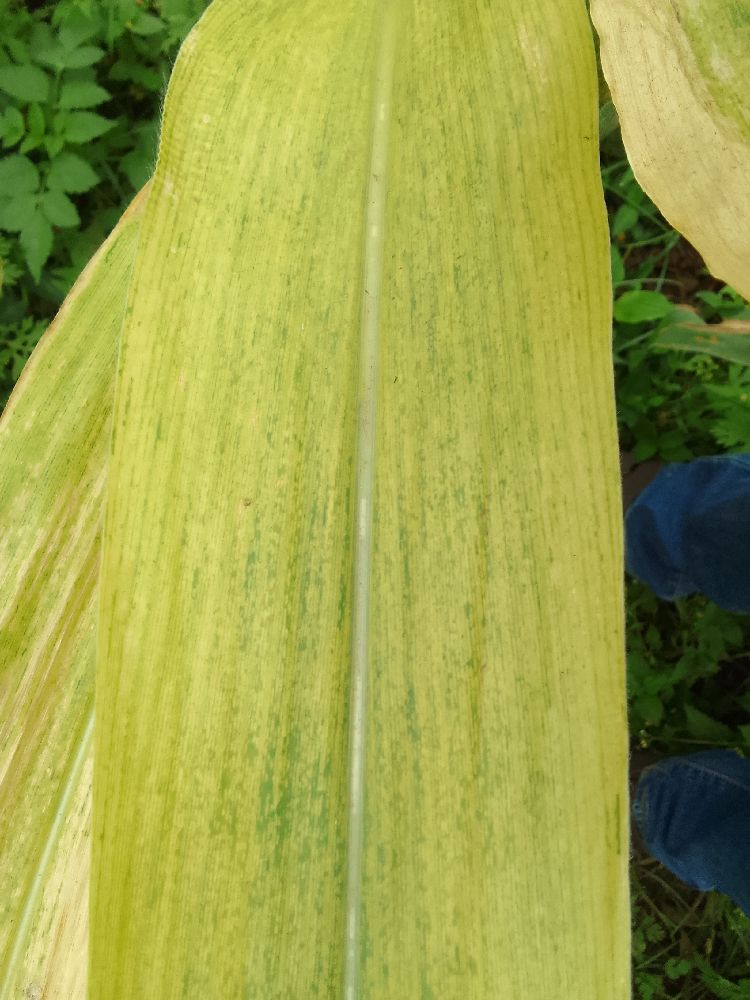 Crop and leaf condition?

maize, maize lethal necrosis
